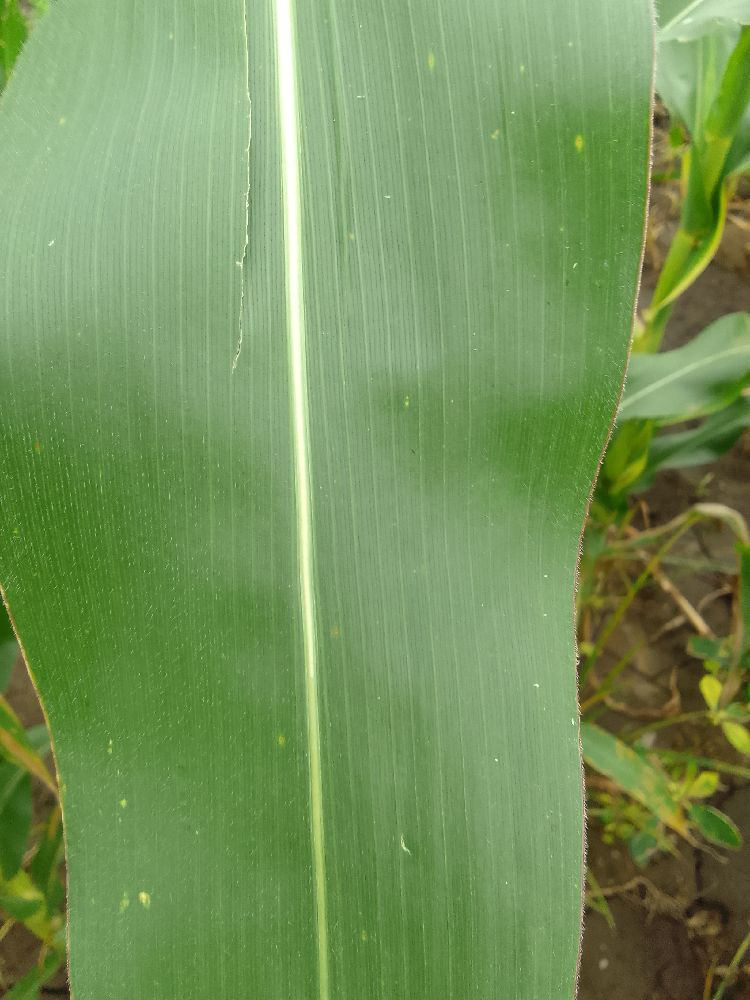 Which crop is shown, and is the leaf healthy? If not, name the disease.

maize, healthy
